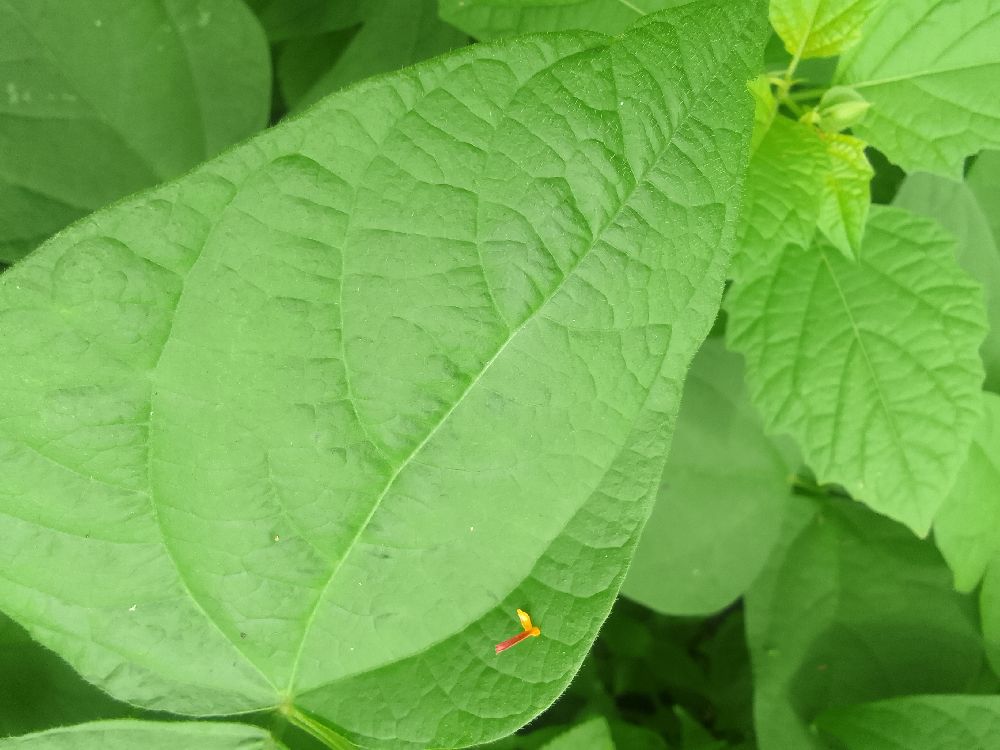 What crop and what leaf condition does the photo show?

common bean, healthy
